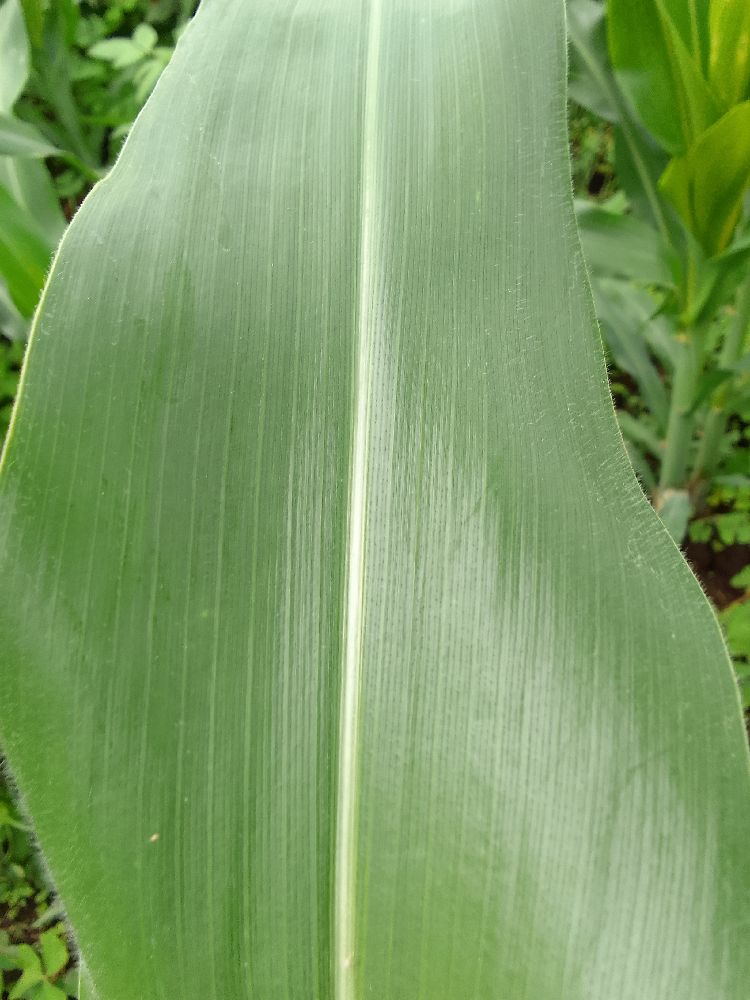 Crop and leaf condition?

maize, healthy
